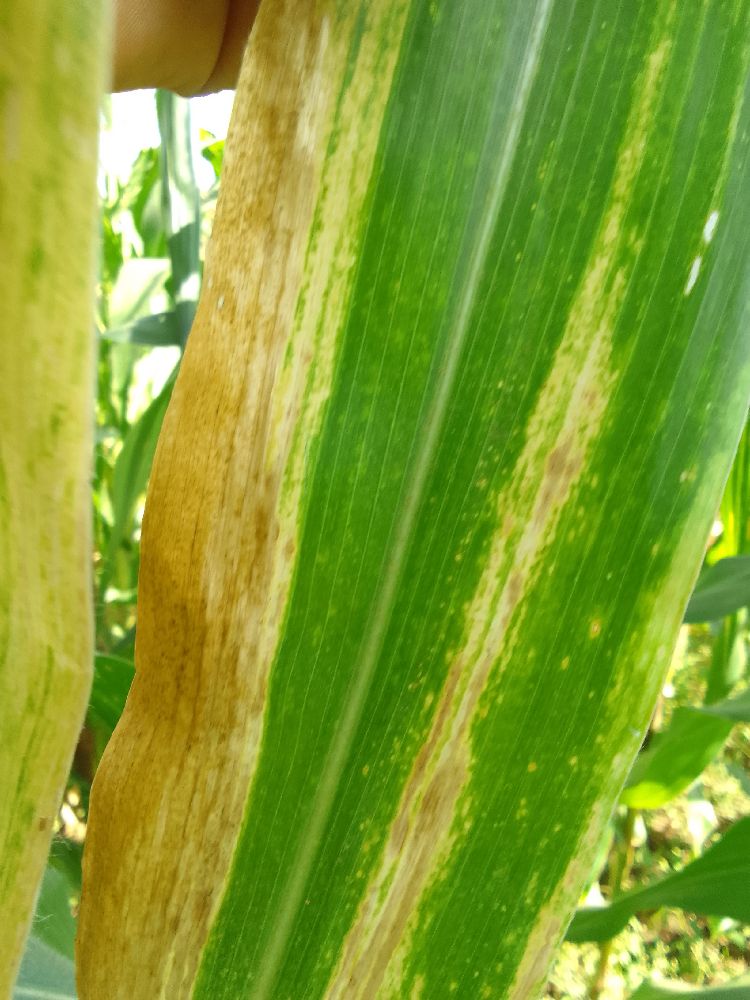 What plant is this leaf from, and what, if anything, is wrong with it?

maize, maize lethal necrosis
